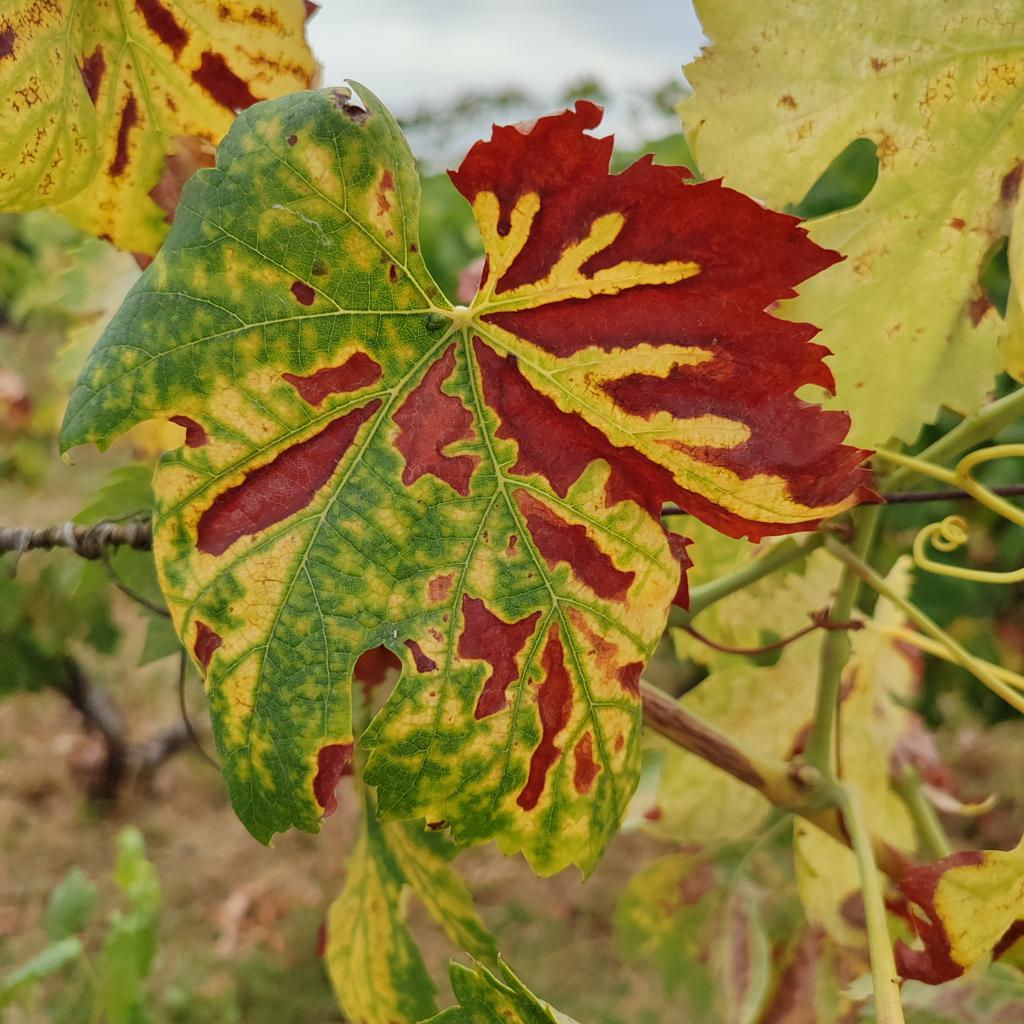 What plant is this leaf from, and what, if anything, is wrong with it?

grapevine, esca complex
